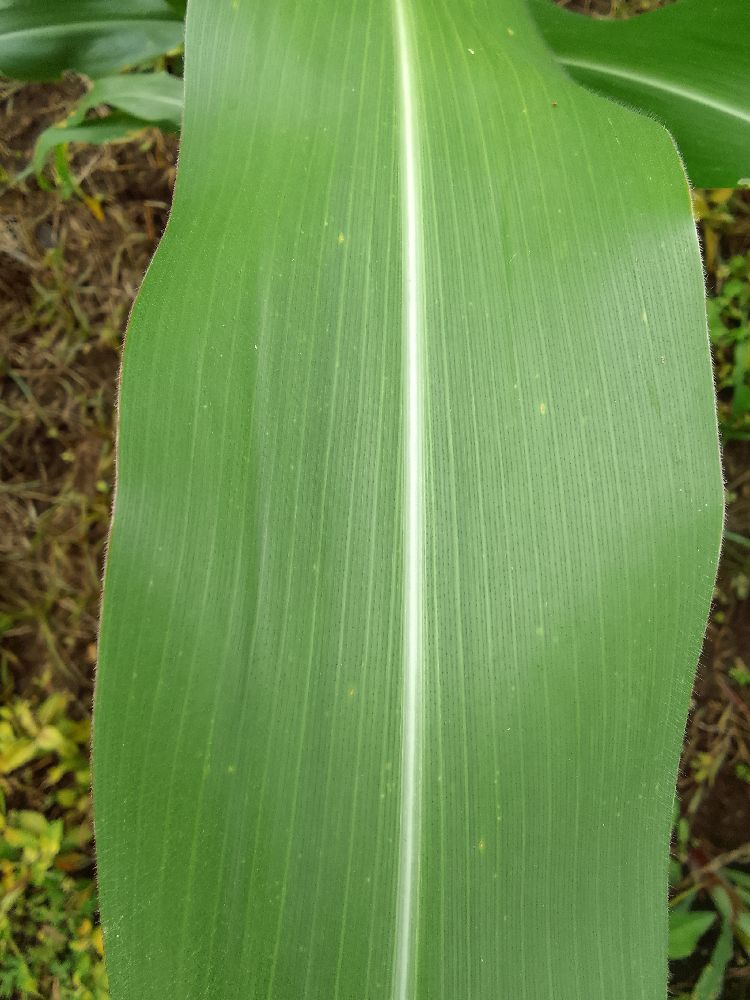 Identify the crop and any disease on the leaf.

maize, healthy
